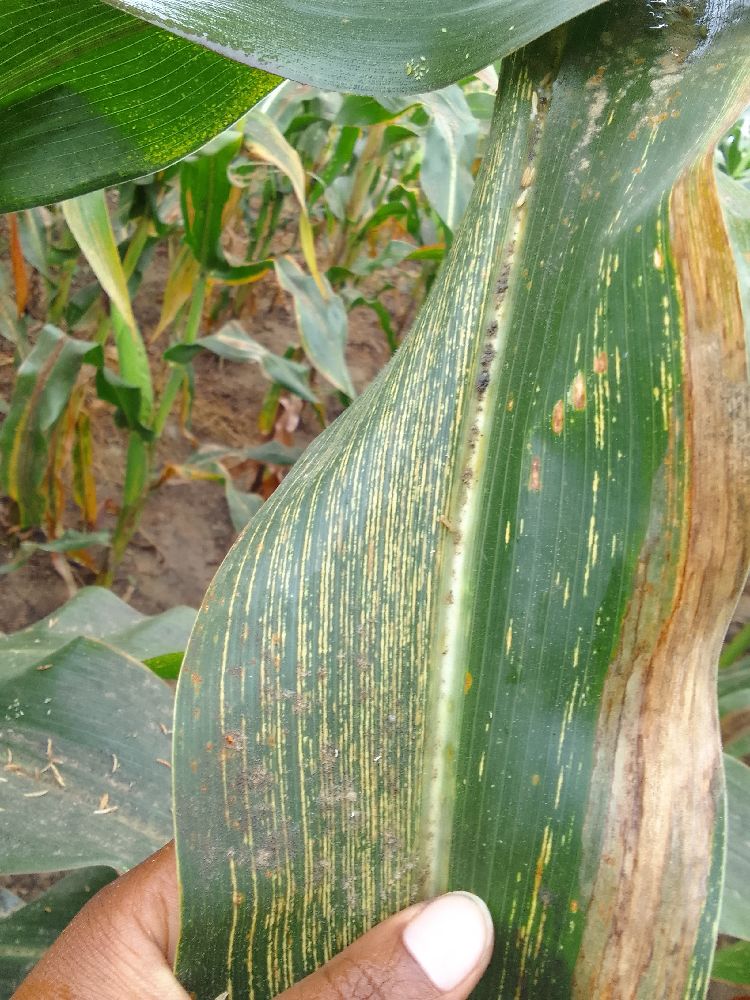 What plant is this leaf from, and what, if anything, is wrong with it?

maize, maize streak virus
